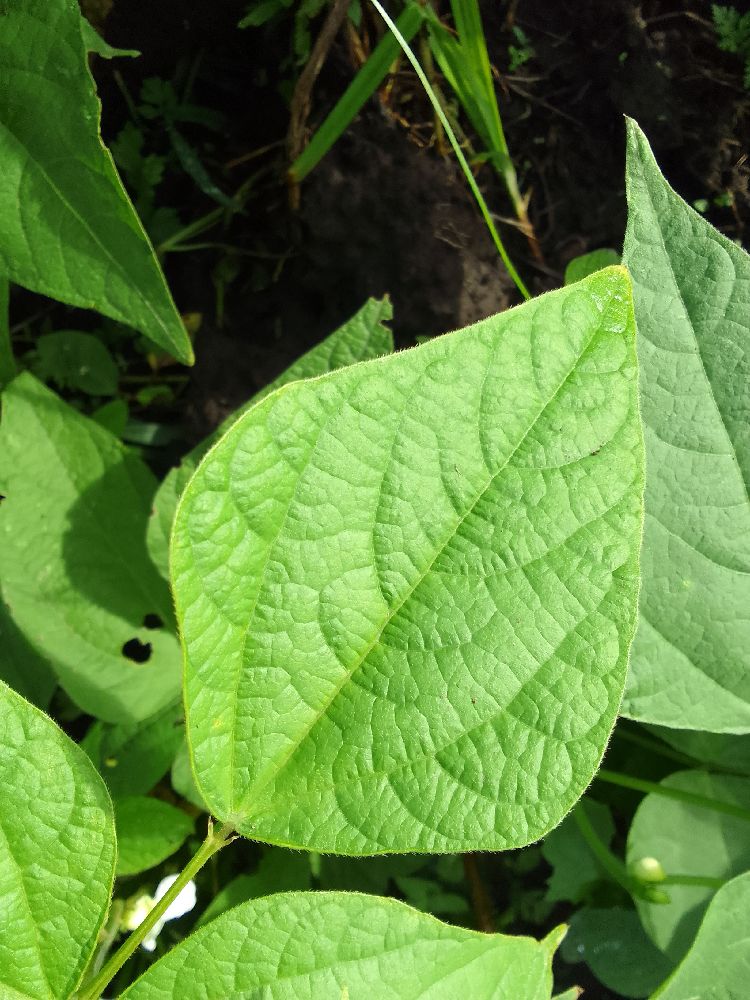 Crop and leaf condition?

common bean, healthy
